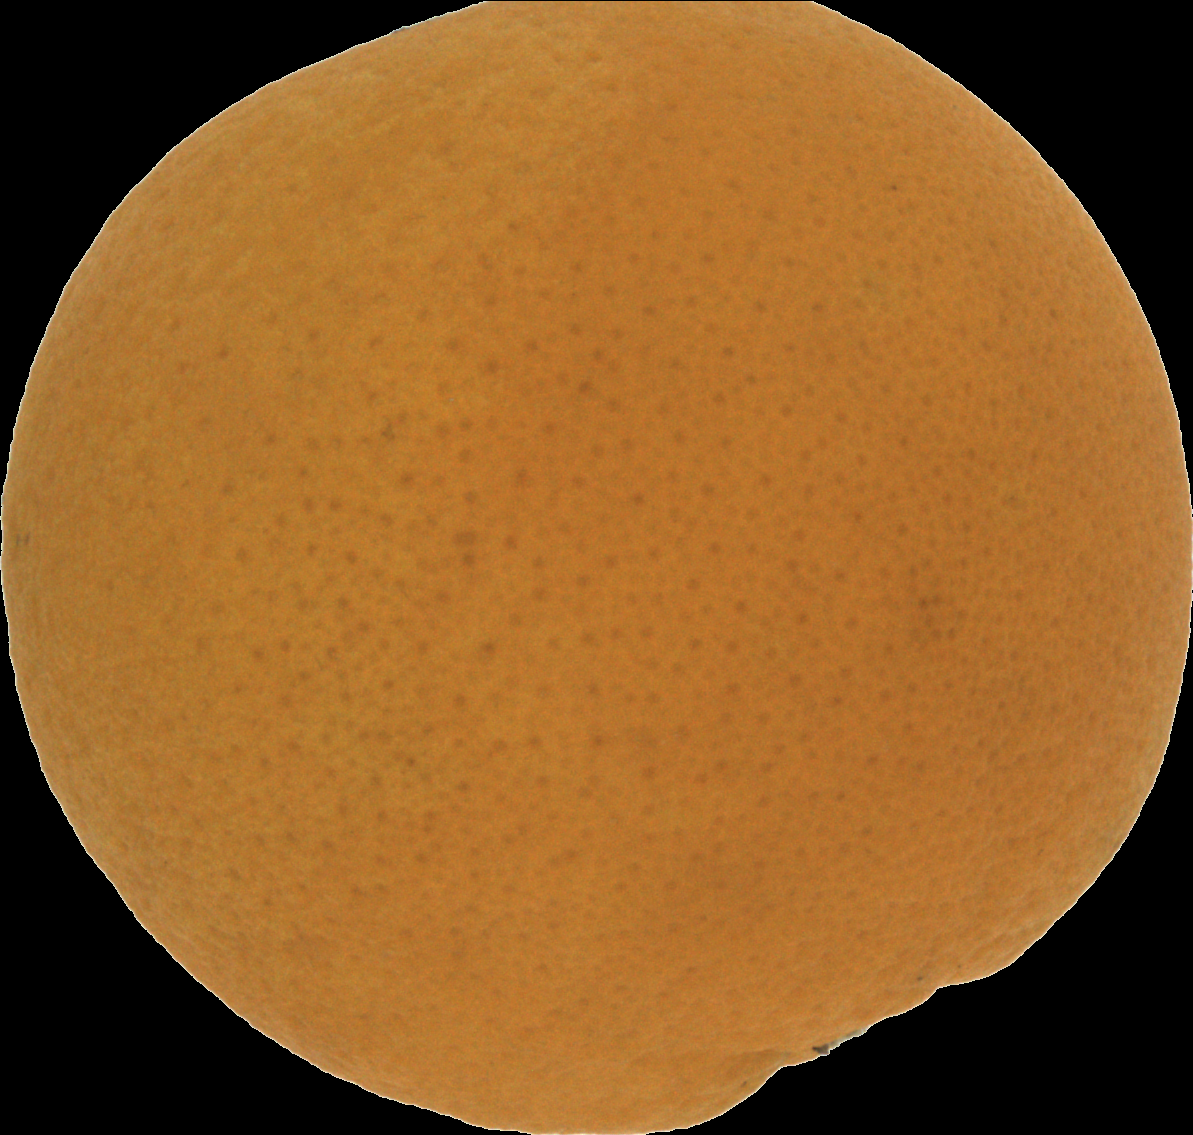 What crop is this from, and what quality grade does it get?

orange, good
